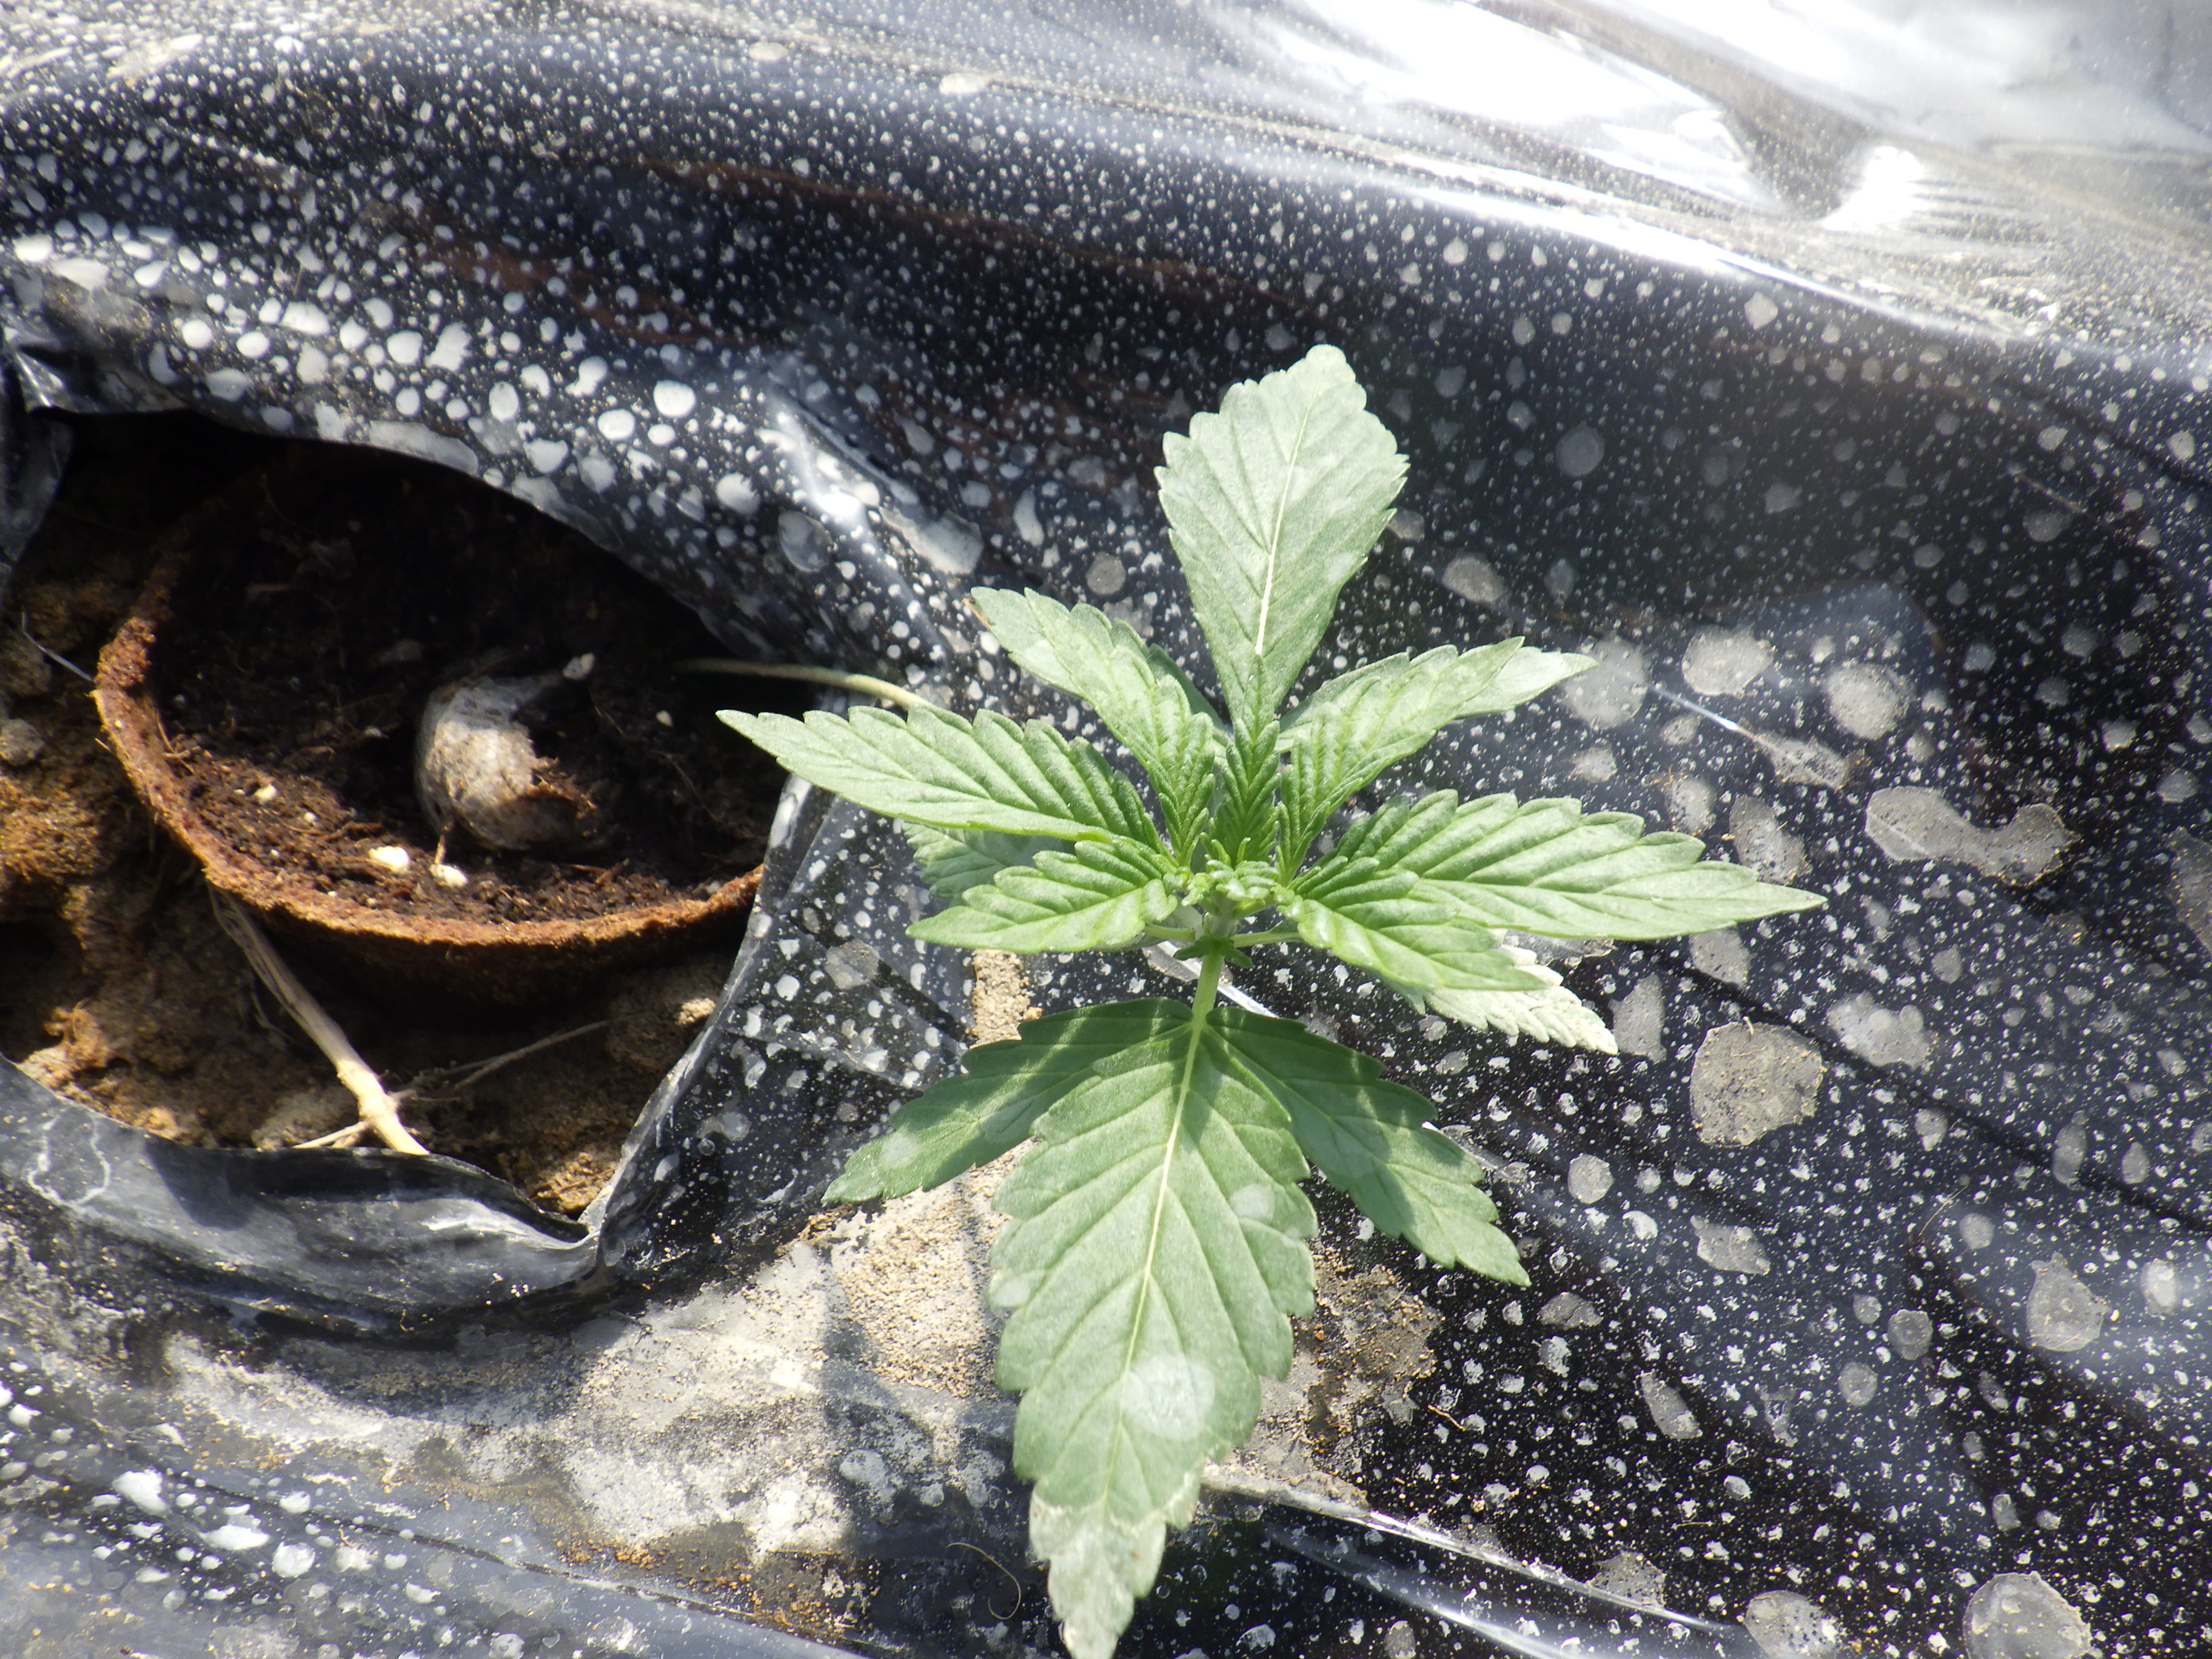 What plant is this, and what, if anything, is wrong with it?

hemp, healthy
